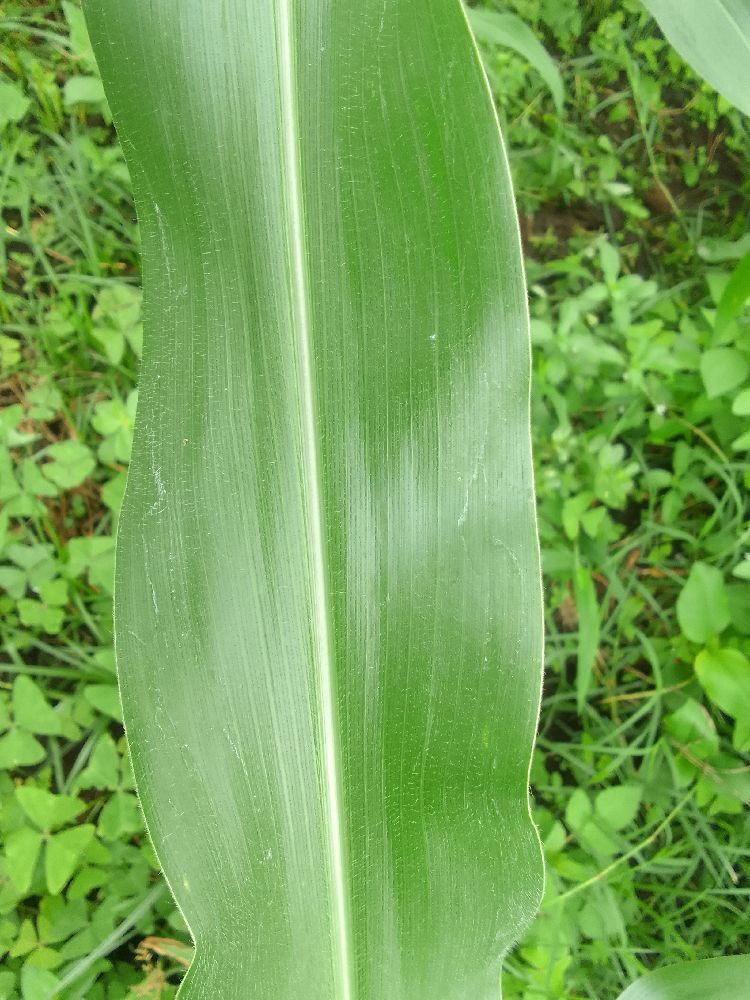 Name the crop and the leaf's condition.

maize, healthy
